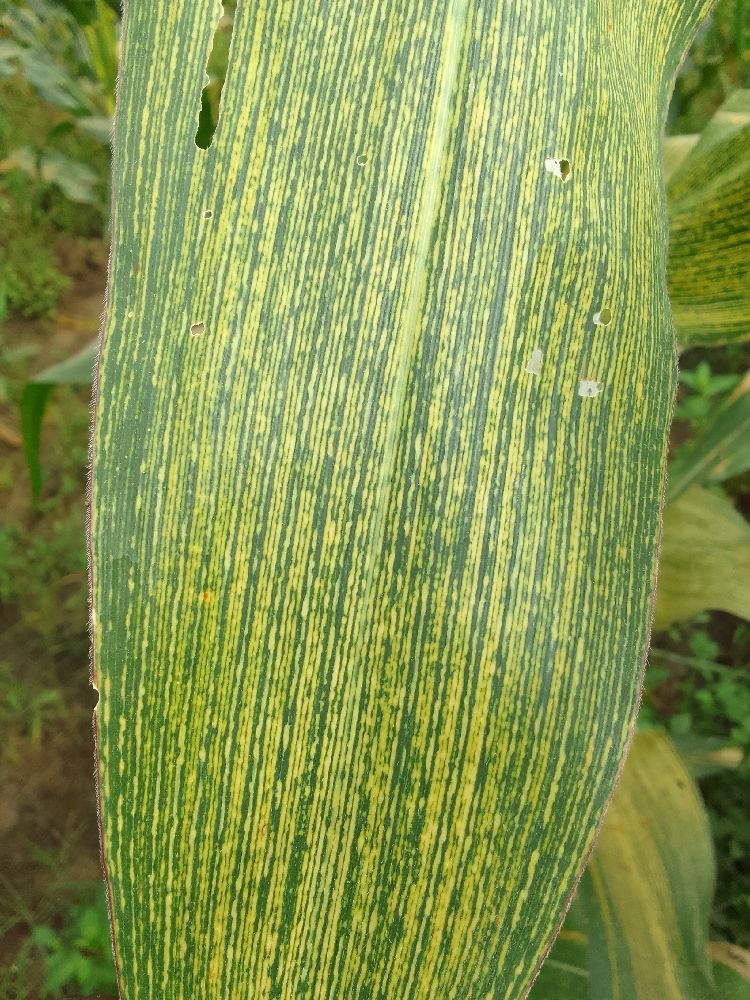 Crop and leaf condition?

maize, maize streak virus
